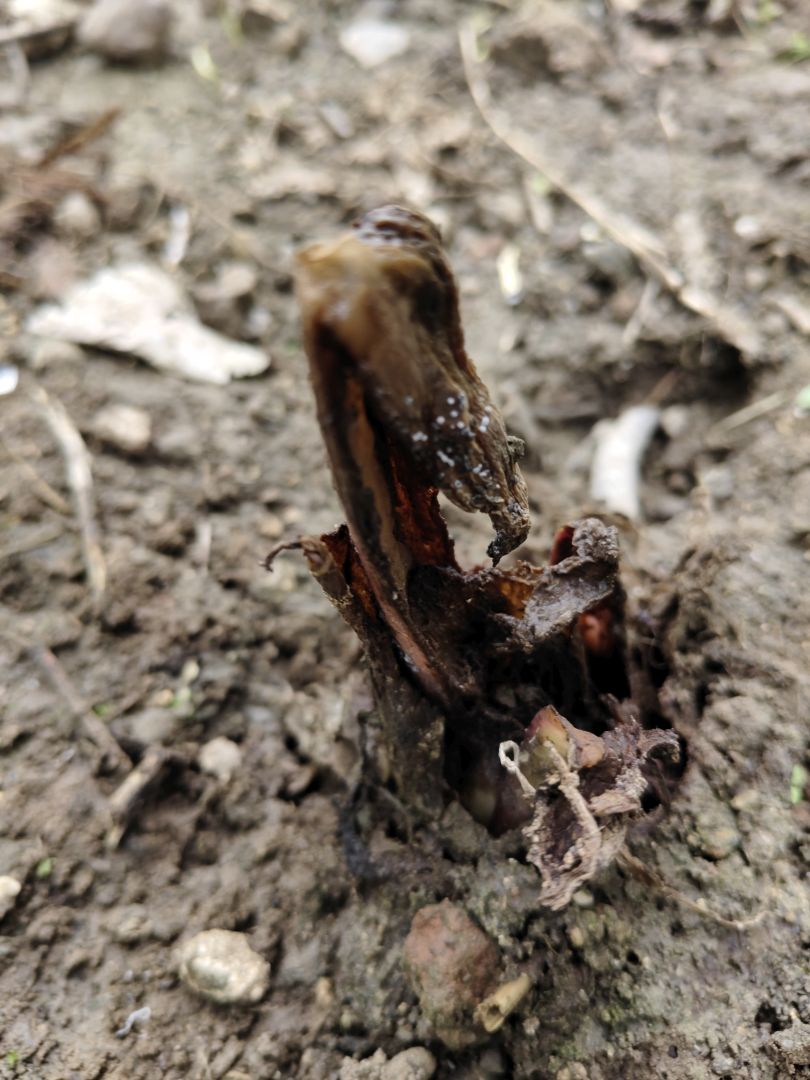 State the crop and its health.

taro, root rot
